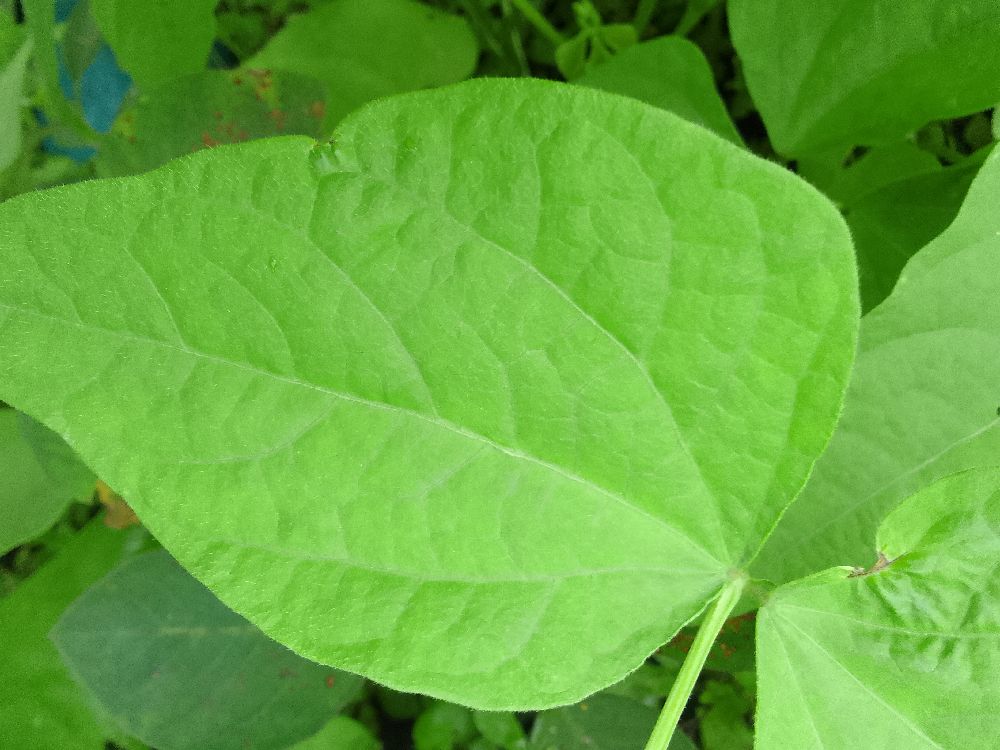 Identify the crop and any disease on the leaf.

common bean, healthy
